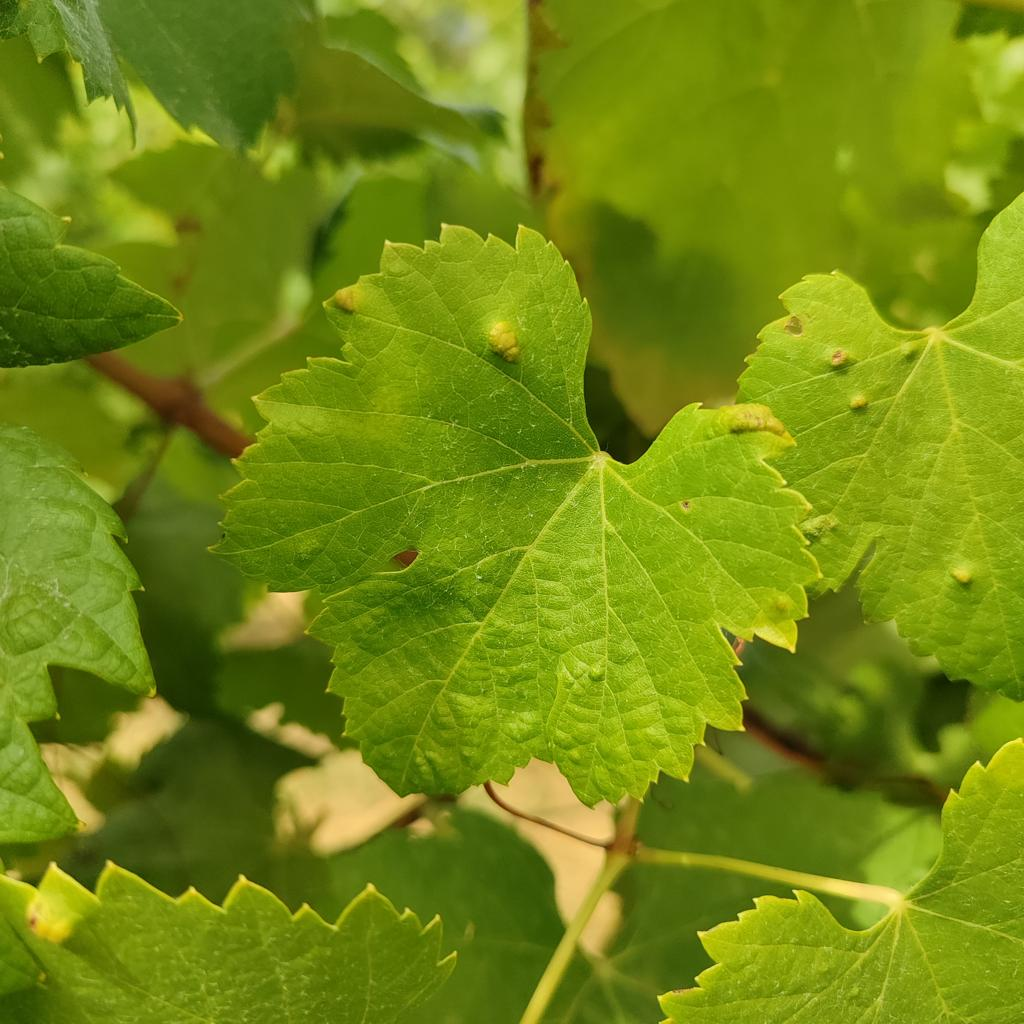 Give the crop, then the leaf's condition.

grapevine, erineum mite
